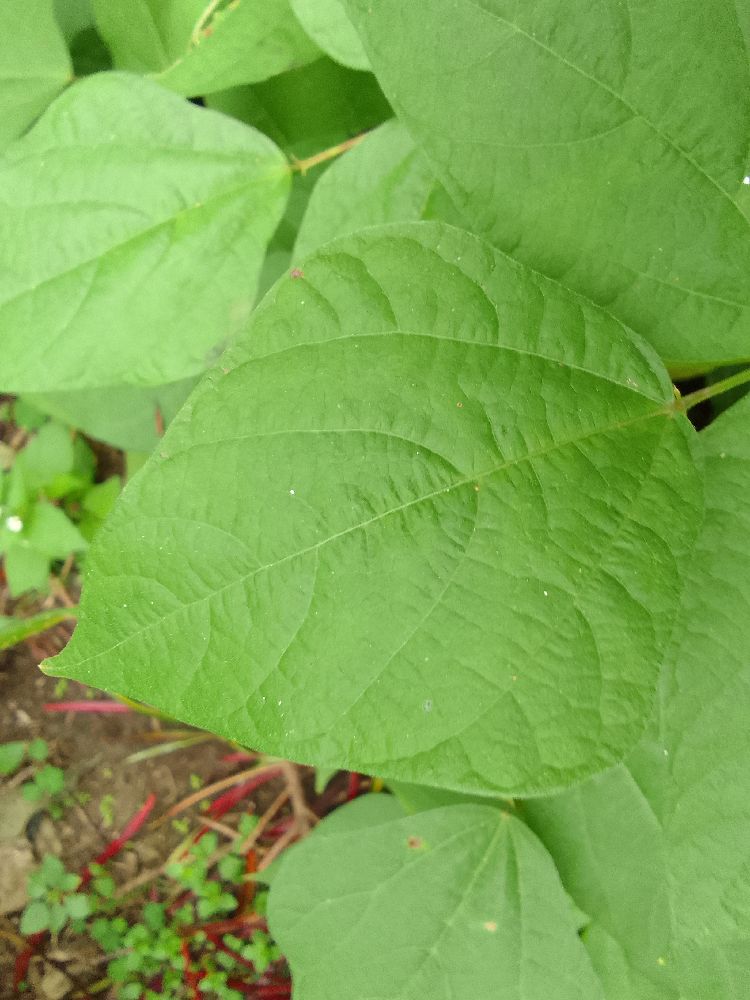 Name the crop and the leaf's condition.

common bean, healthy
